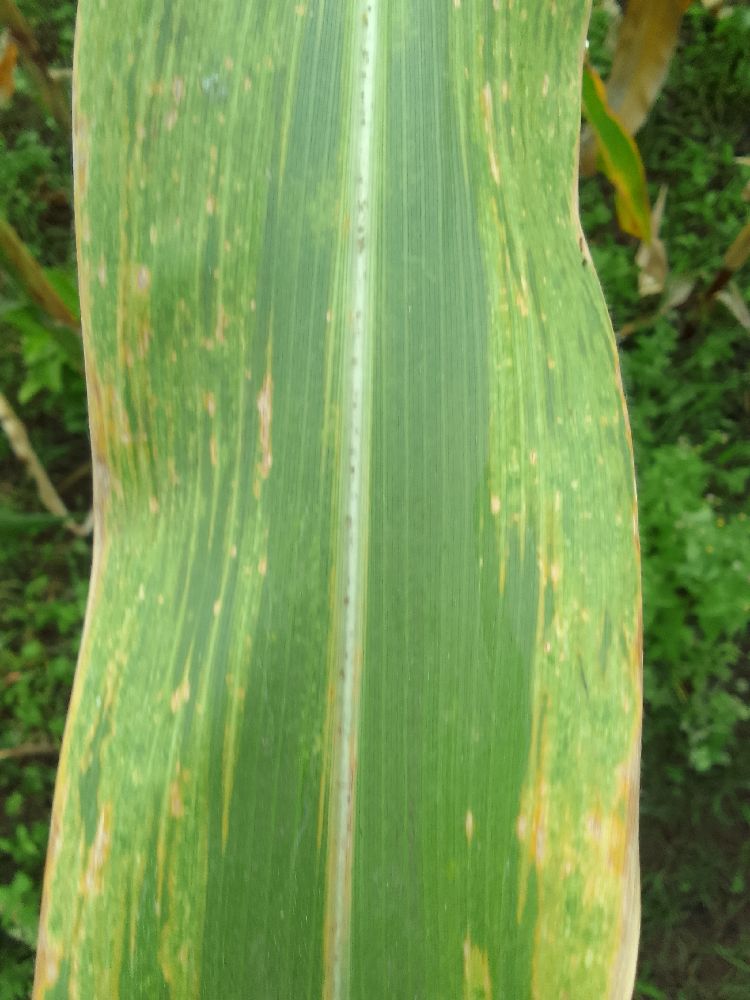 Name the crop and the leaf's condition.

maize, maize lethal necrosis
